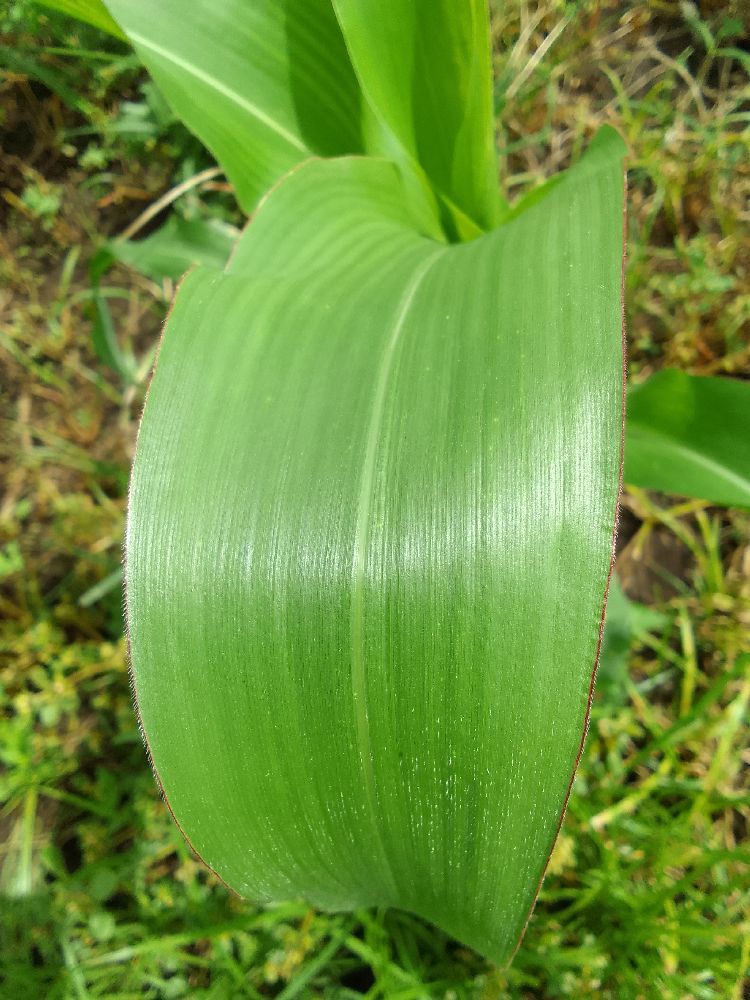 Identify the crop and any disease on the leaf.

maize, healthy
